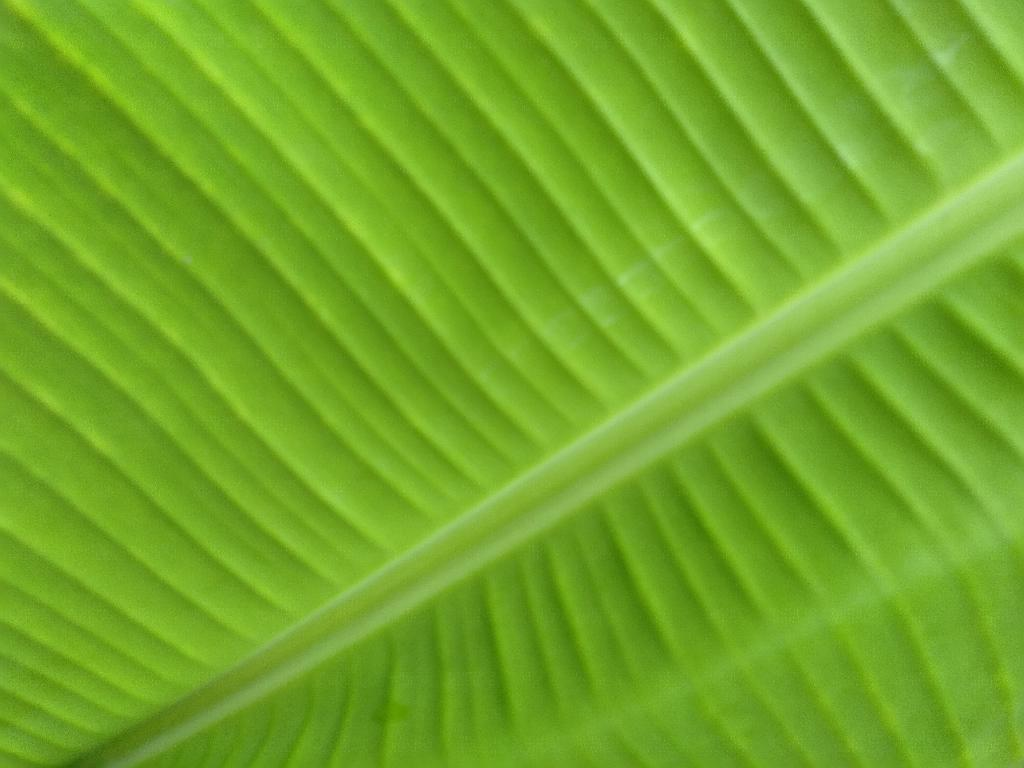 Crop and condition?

banana, healthy
